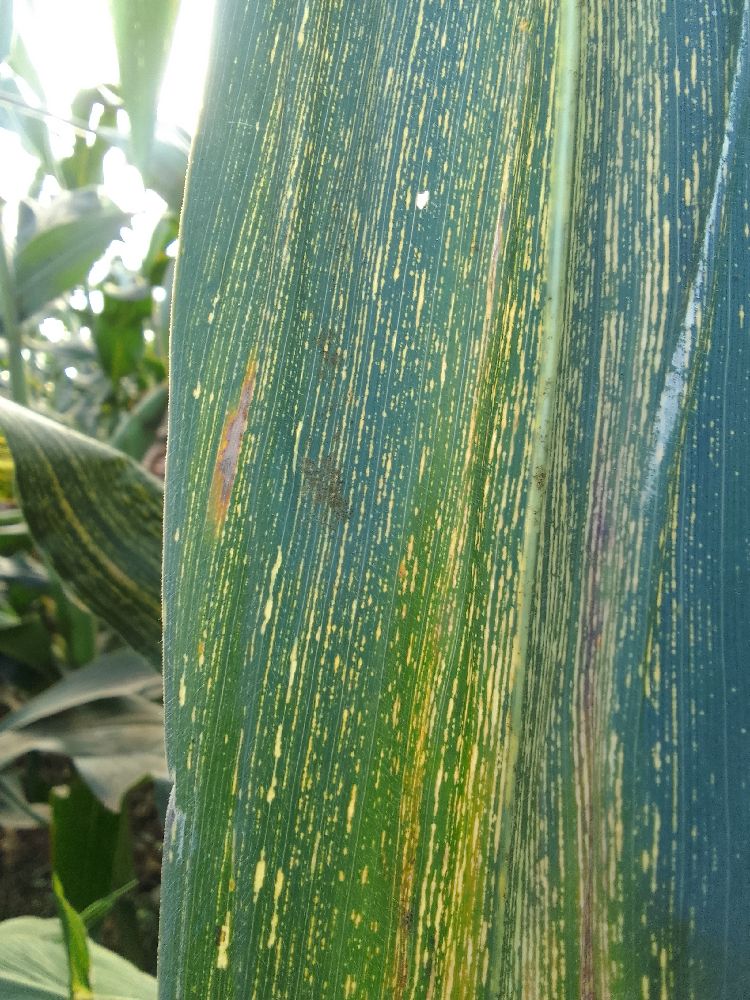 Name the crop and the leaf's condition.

maize, maize streak virus
